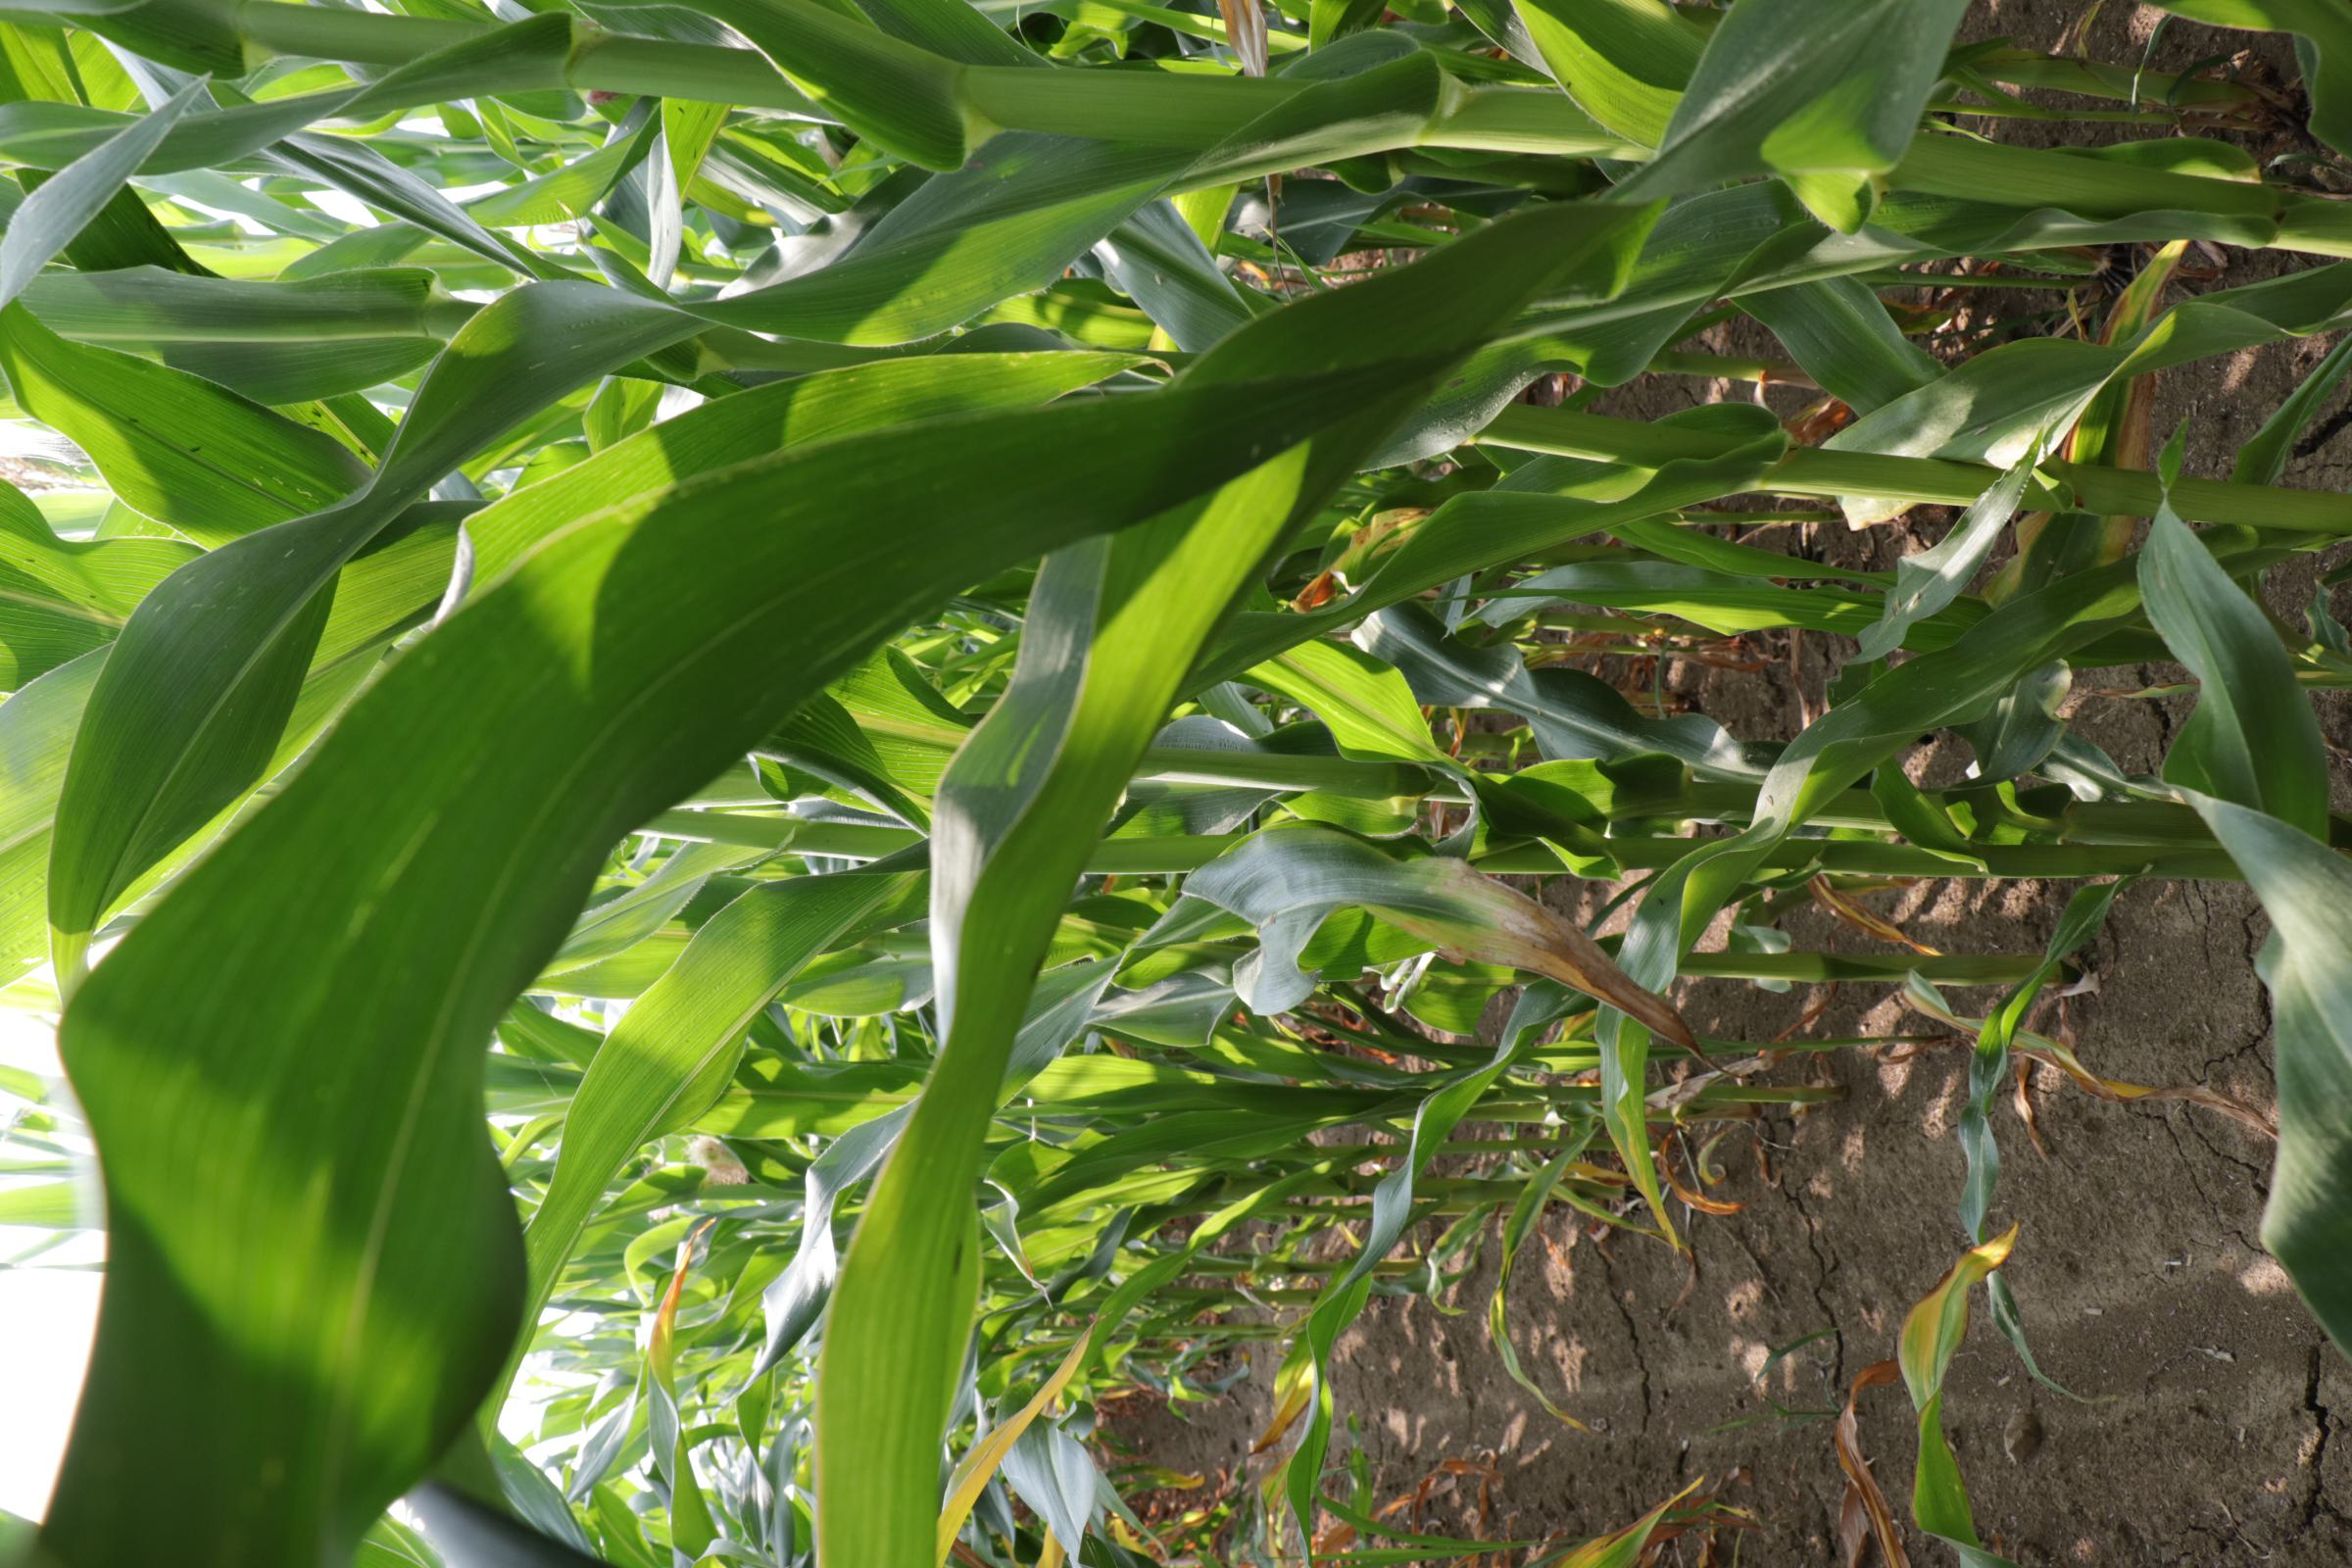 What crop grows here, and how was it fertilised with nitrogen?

maize, full nitrogen fertilisation
